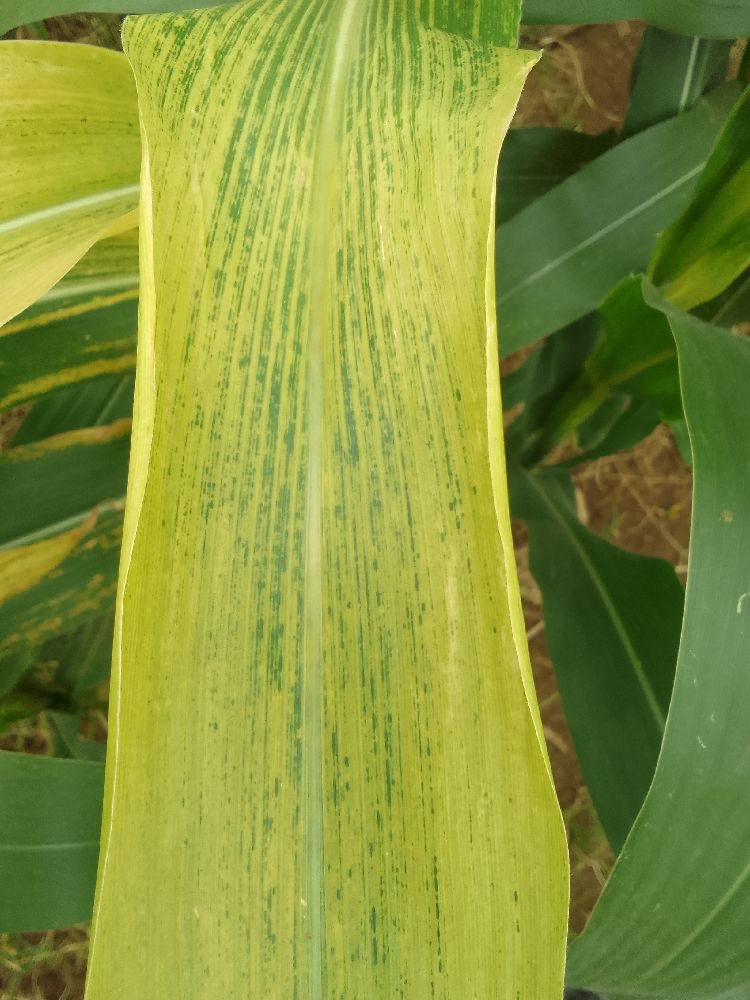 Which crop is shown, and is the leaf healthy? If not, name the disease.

maize, maize lethal necrosis
